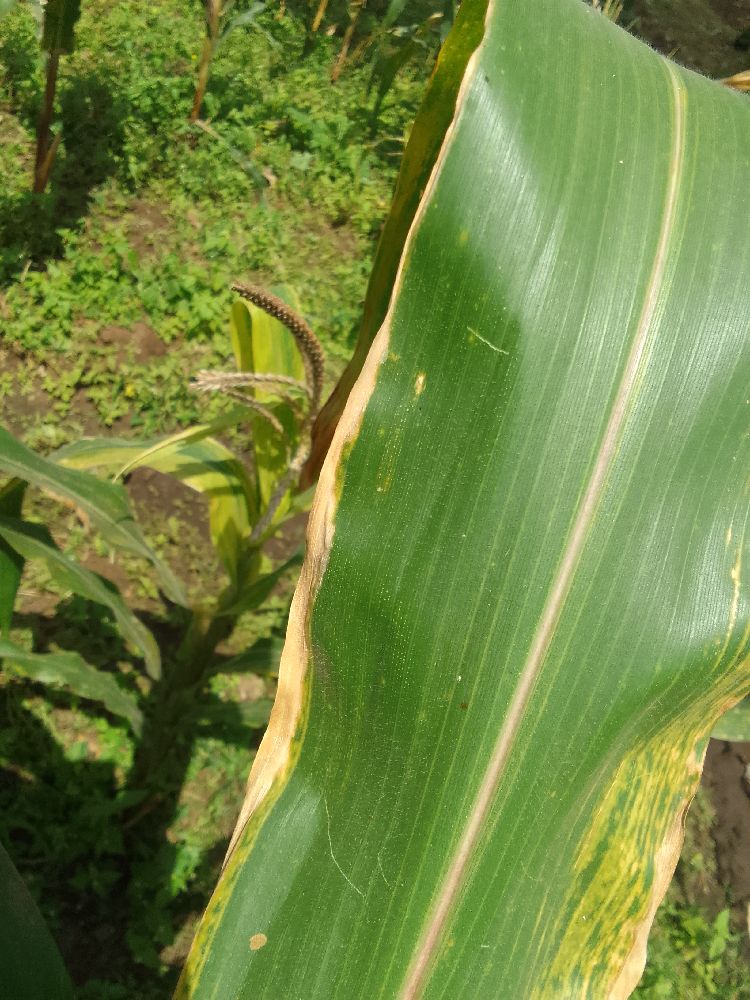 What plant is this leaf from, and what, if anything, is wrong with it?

maize, maize lethal necrosis
